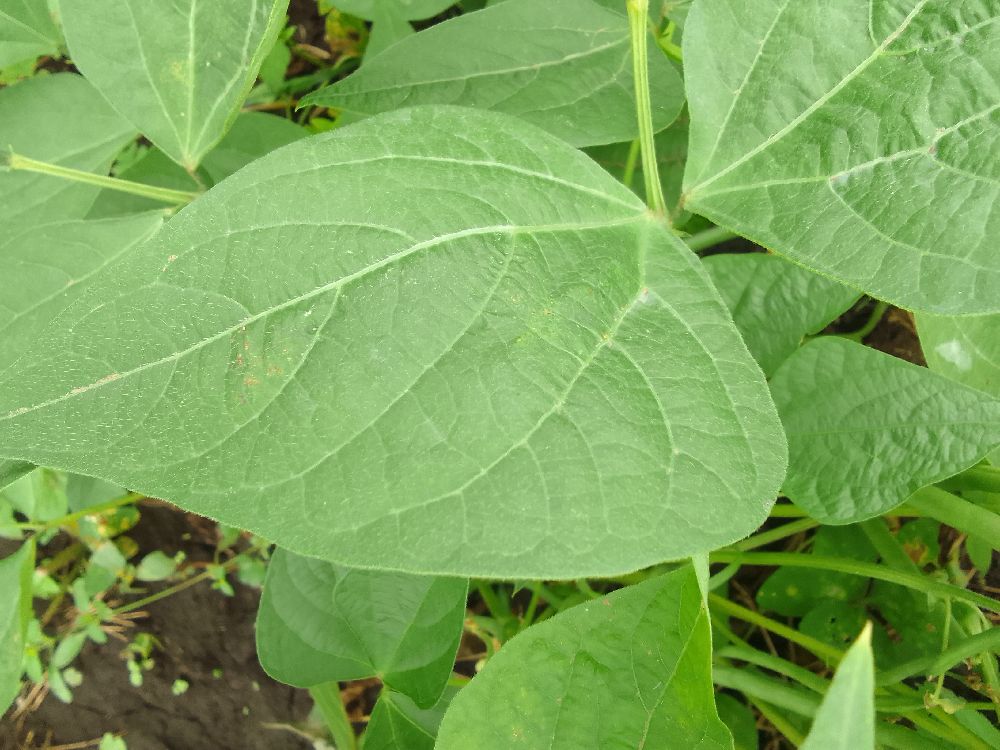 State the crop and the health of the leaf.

common bean, healthy
